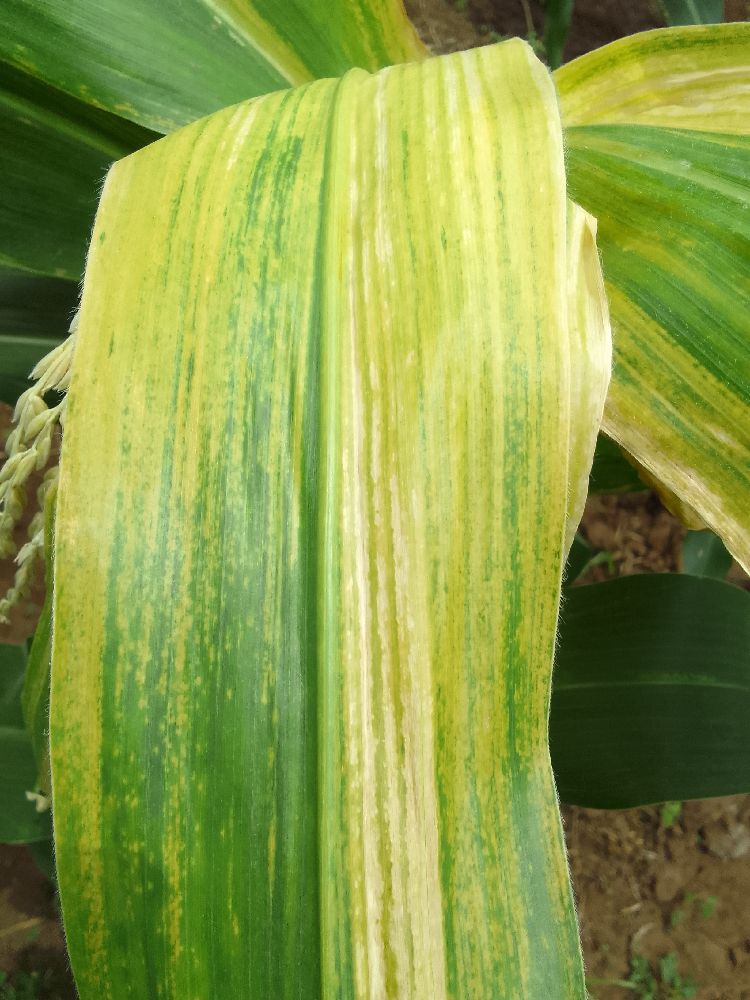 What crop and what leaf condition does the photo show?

maize, maize lethal necrosis
